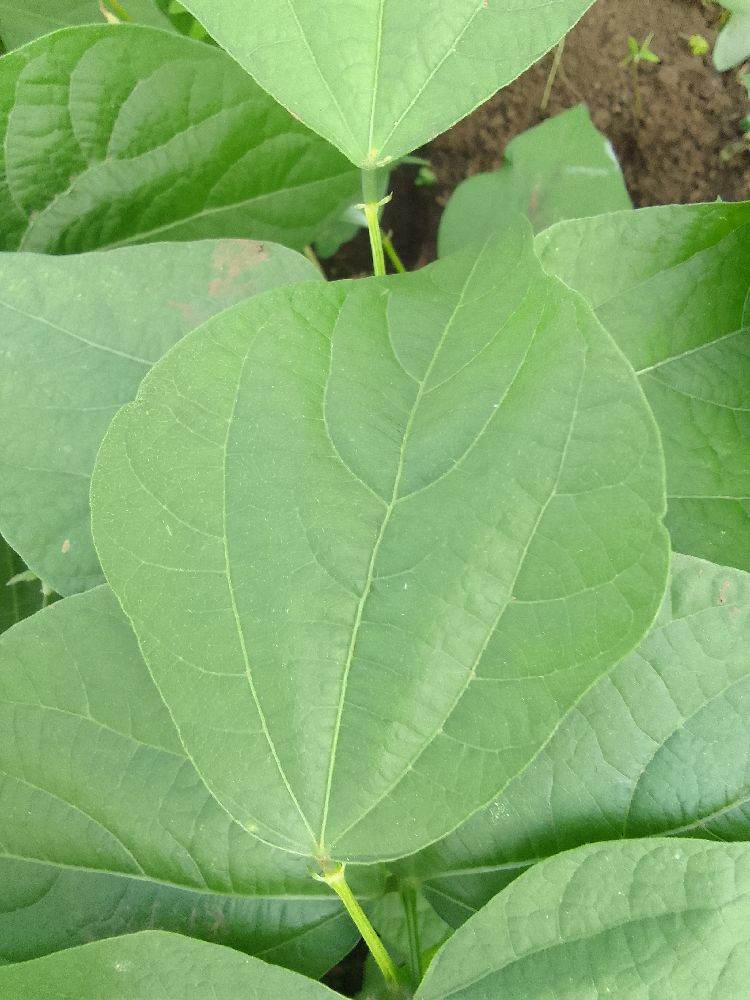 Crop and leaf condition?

common bean, healthy
